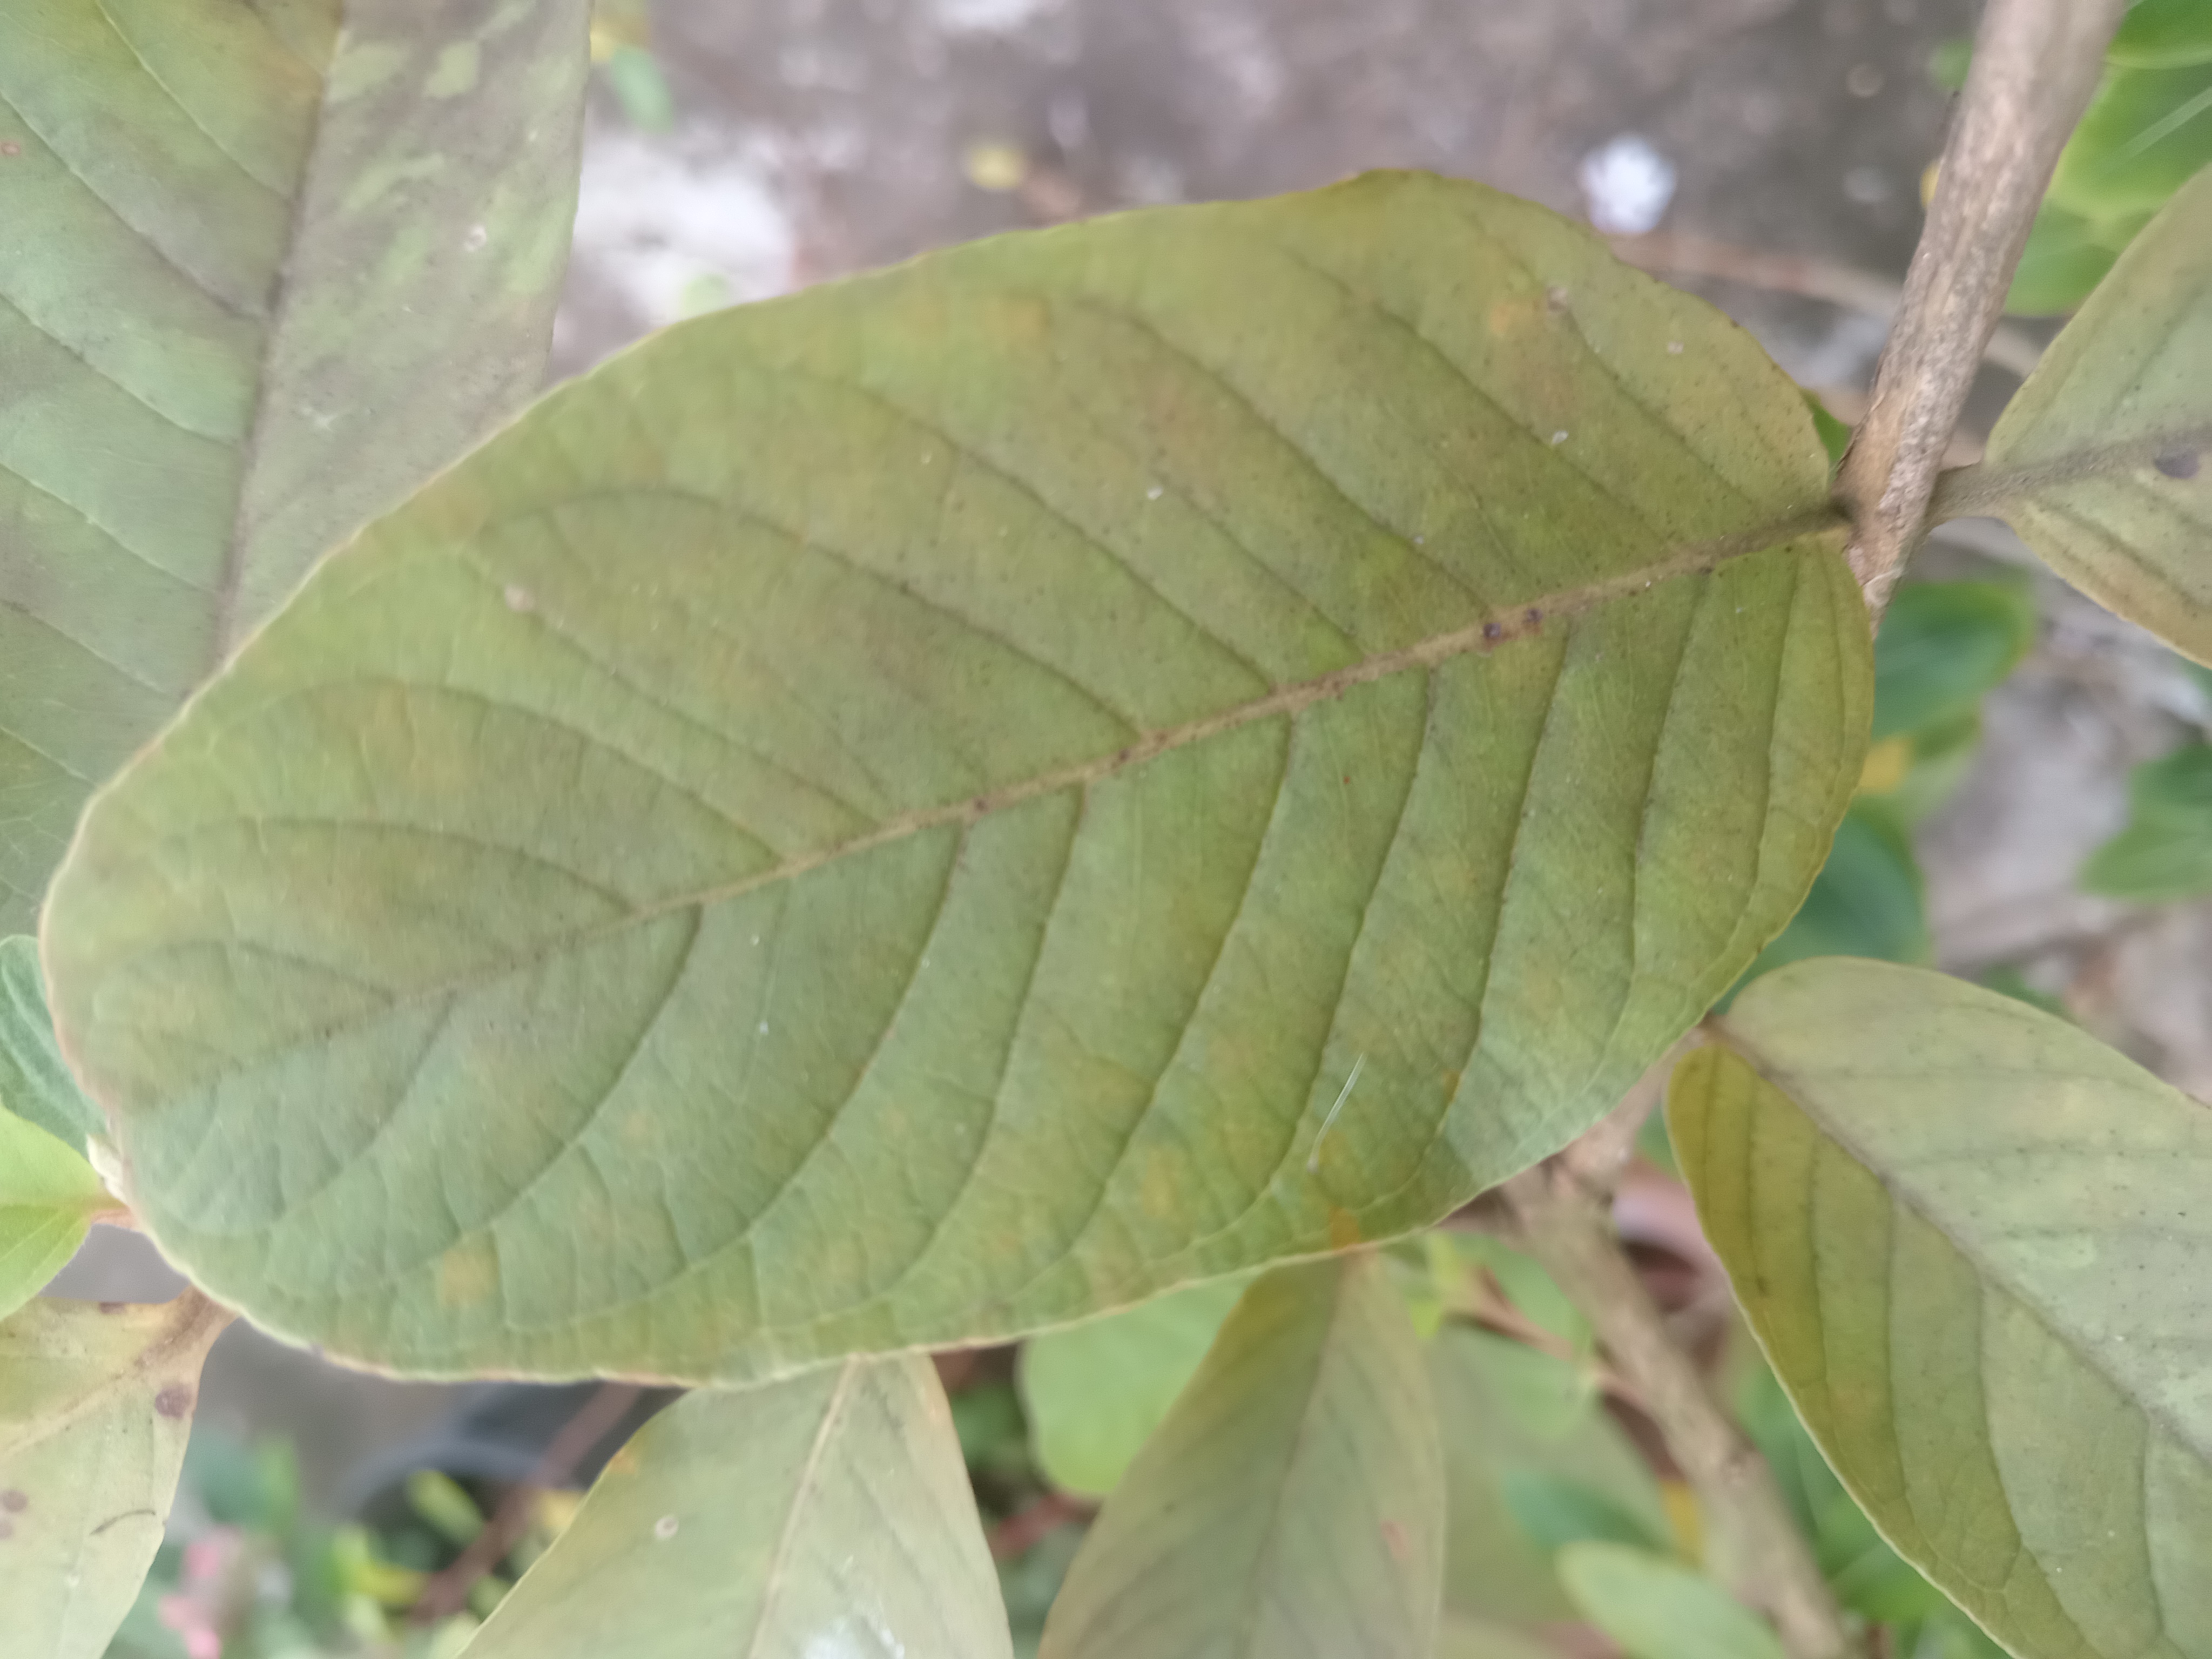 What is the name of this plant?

guava
